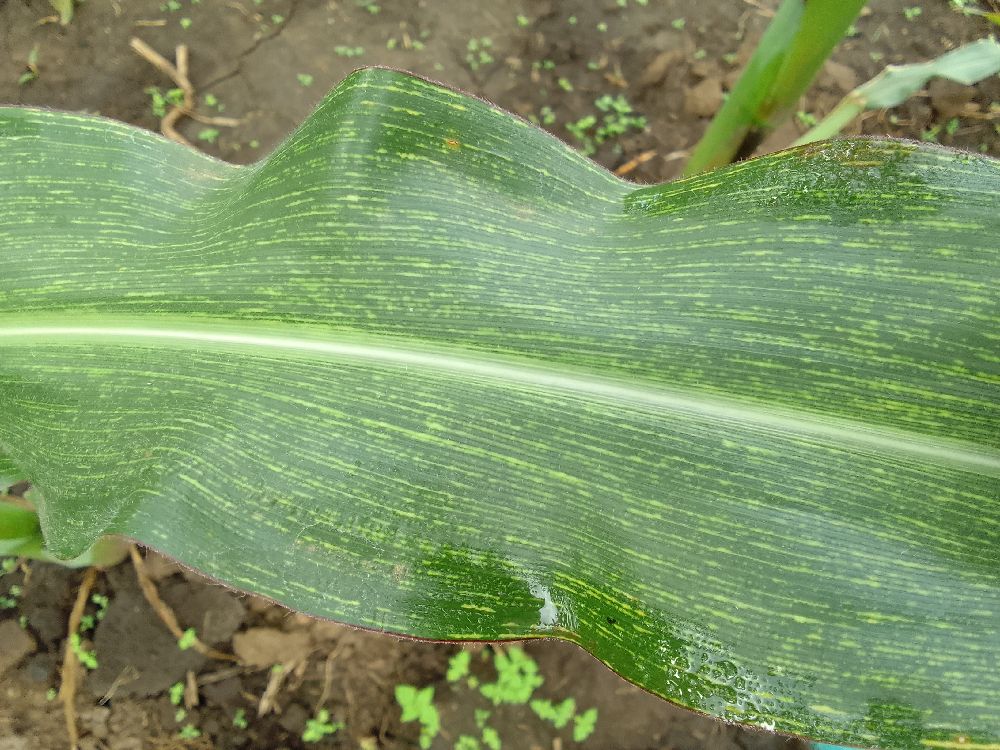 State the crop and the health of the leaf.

maize, maize streak virus
